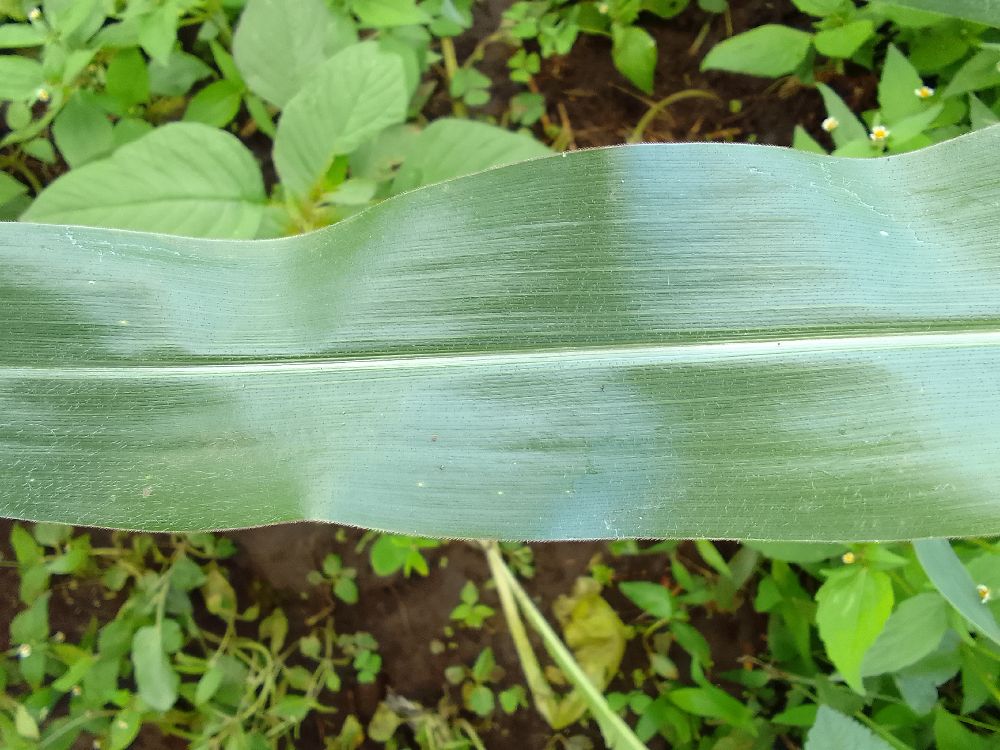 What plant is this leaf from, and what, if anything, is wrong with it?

maize, healthy
